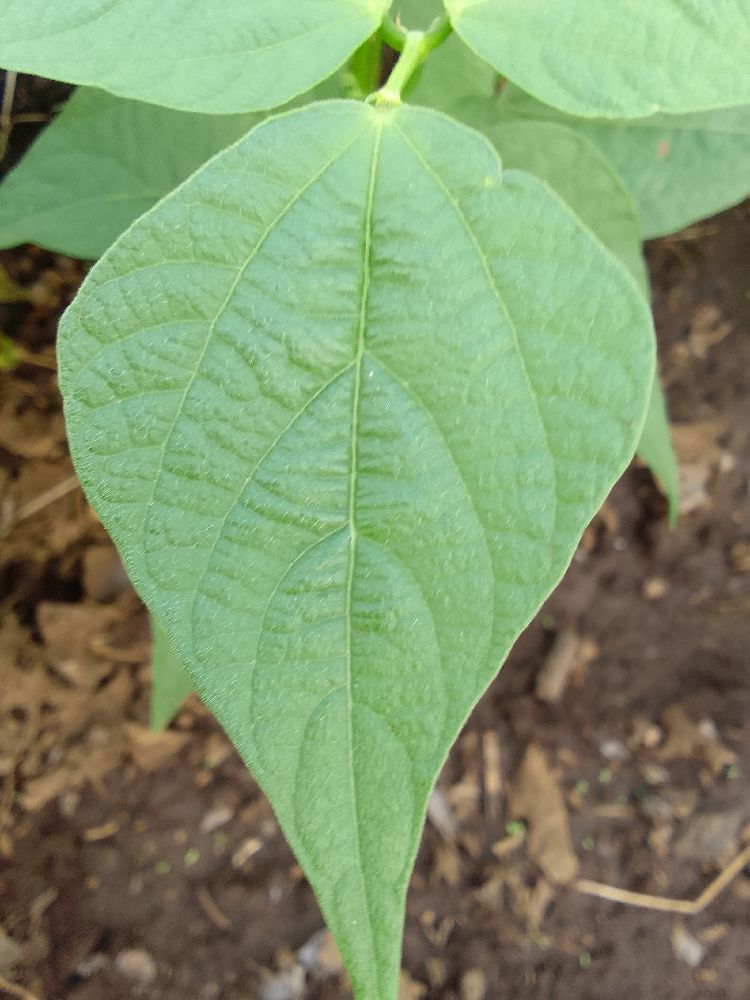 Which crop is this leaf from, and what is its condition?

common bean, healthy
